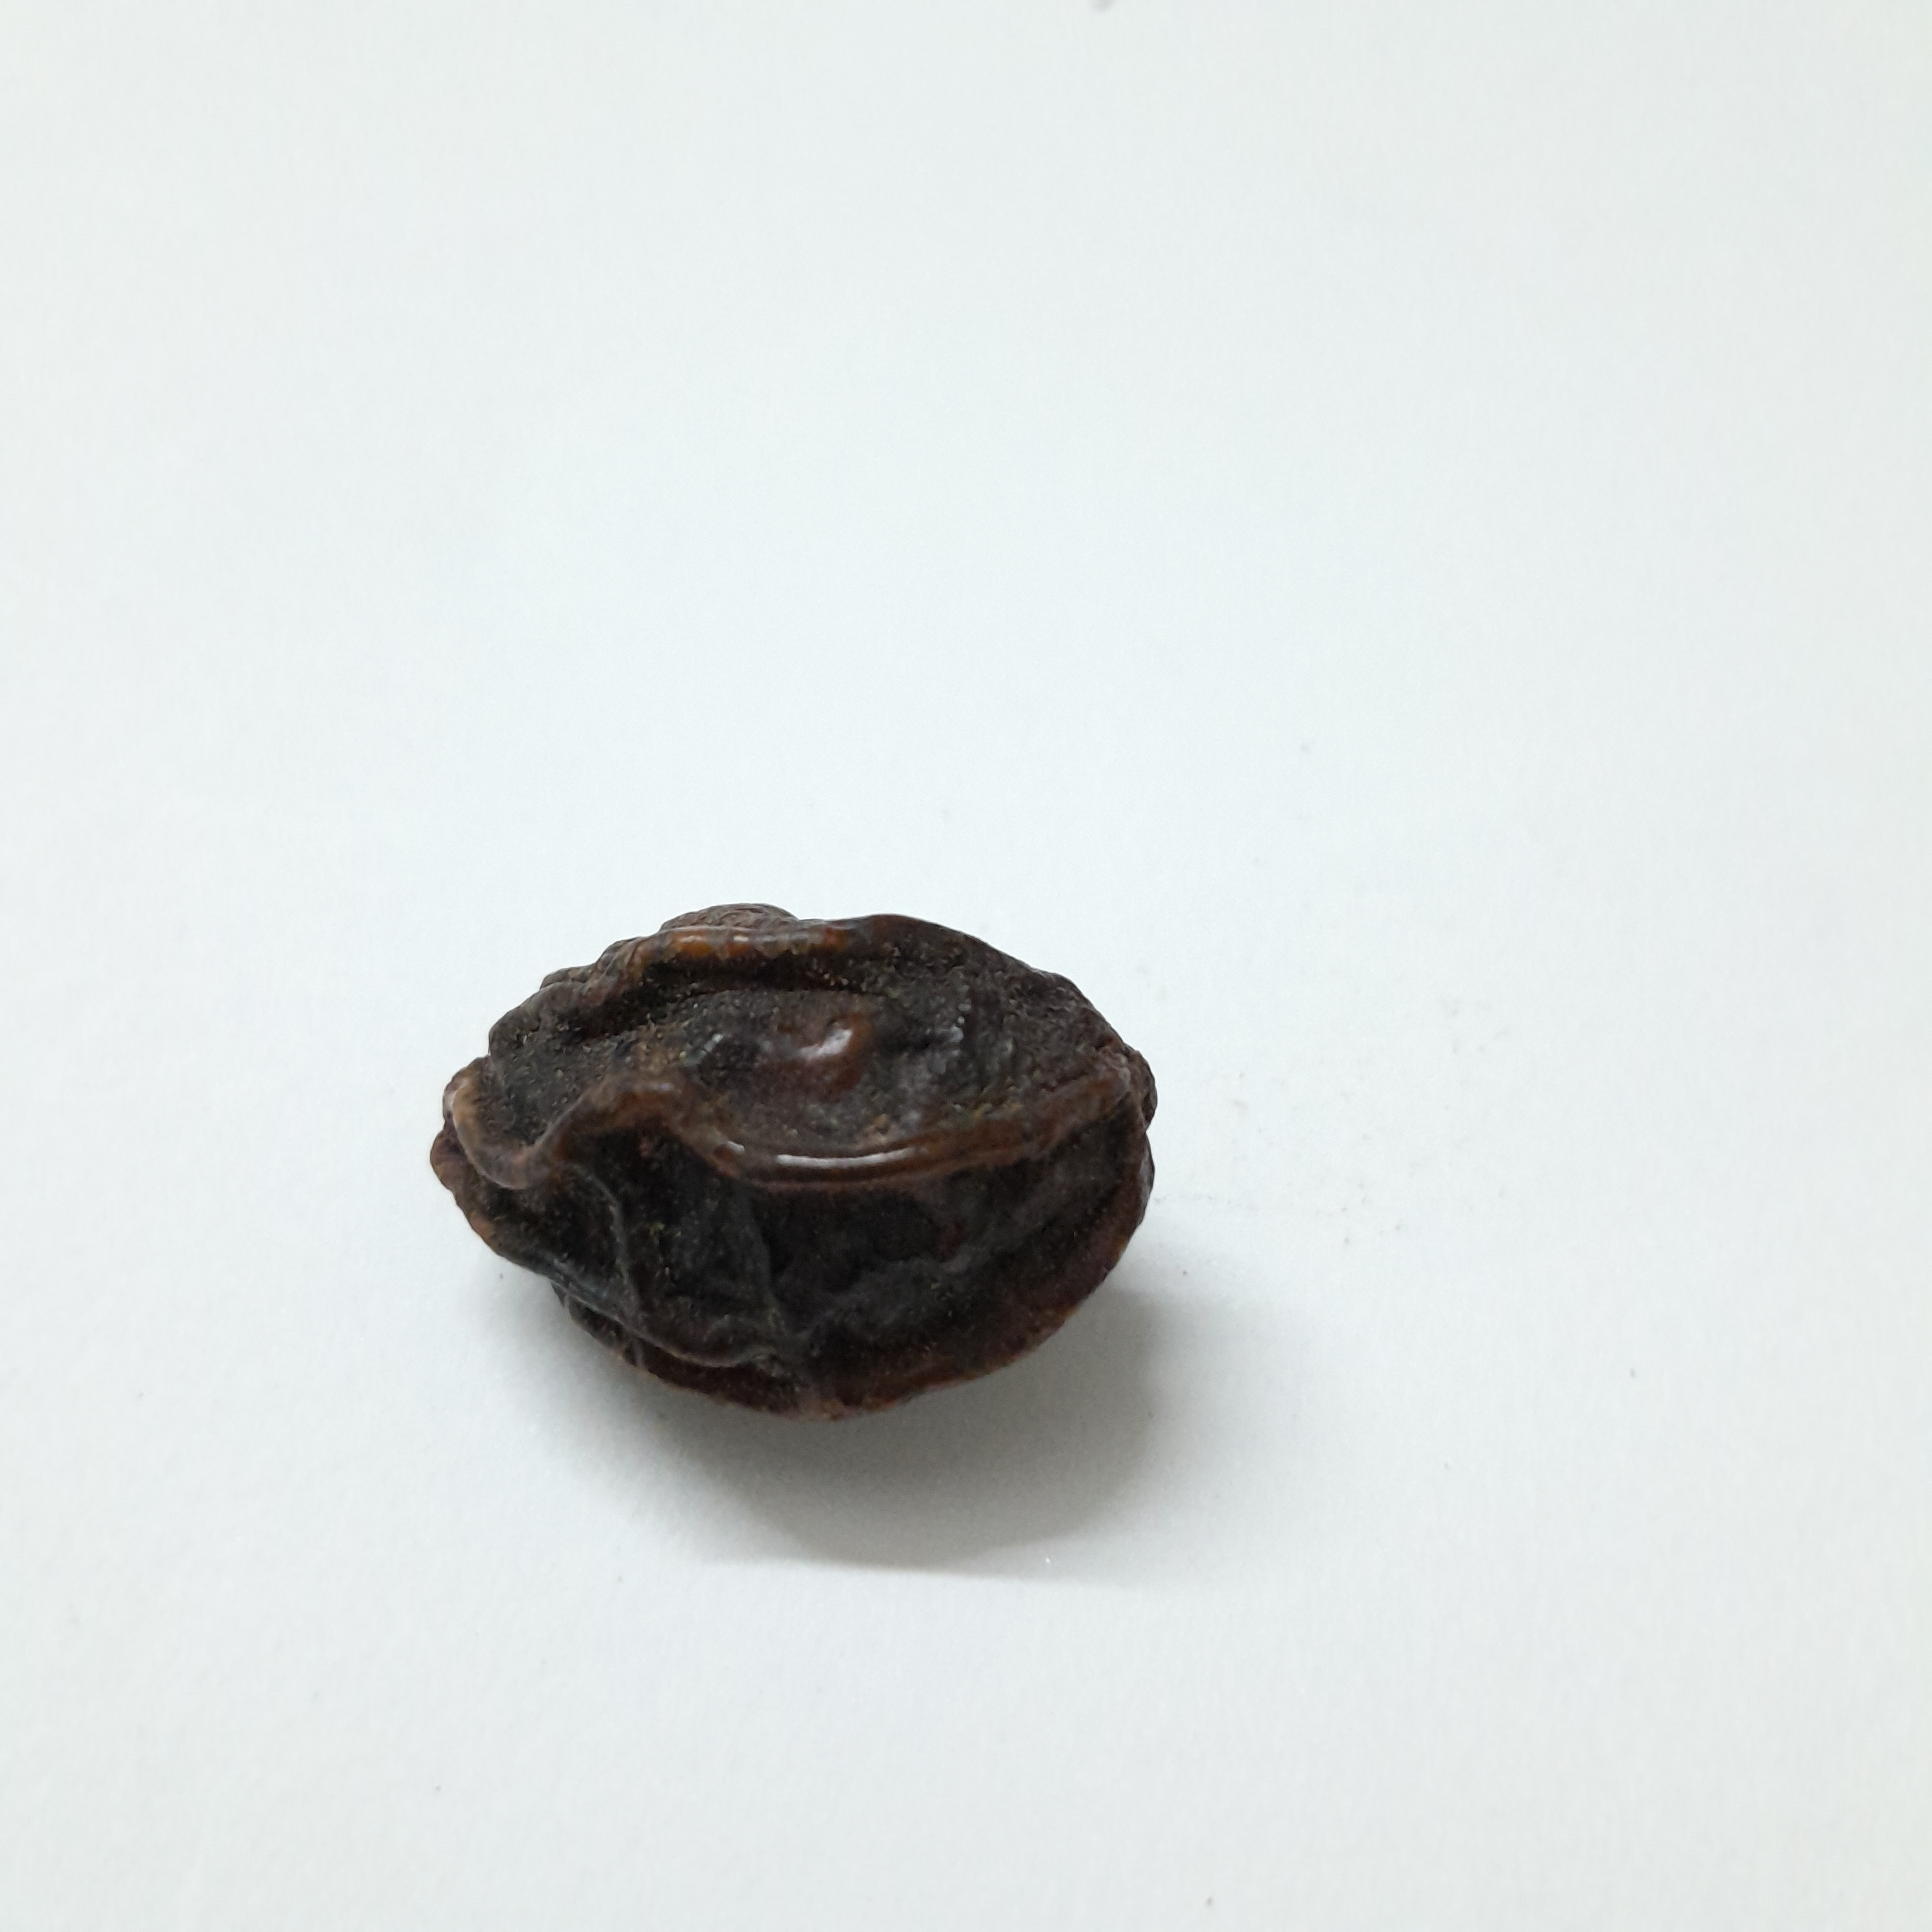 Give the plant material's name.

kadukharik
